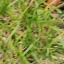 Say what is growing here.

grass
